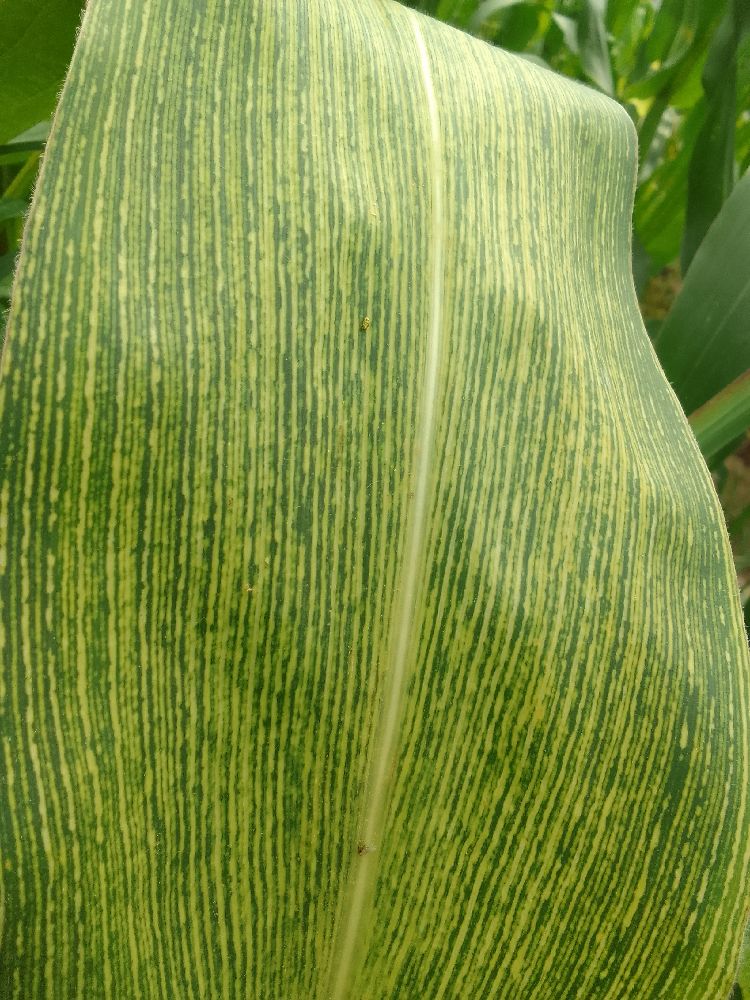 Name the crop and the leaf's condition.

maize, maize streak virus
